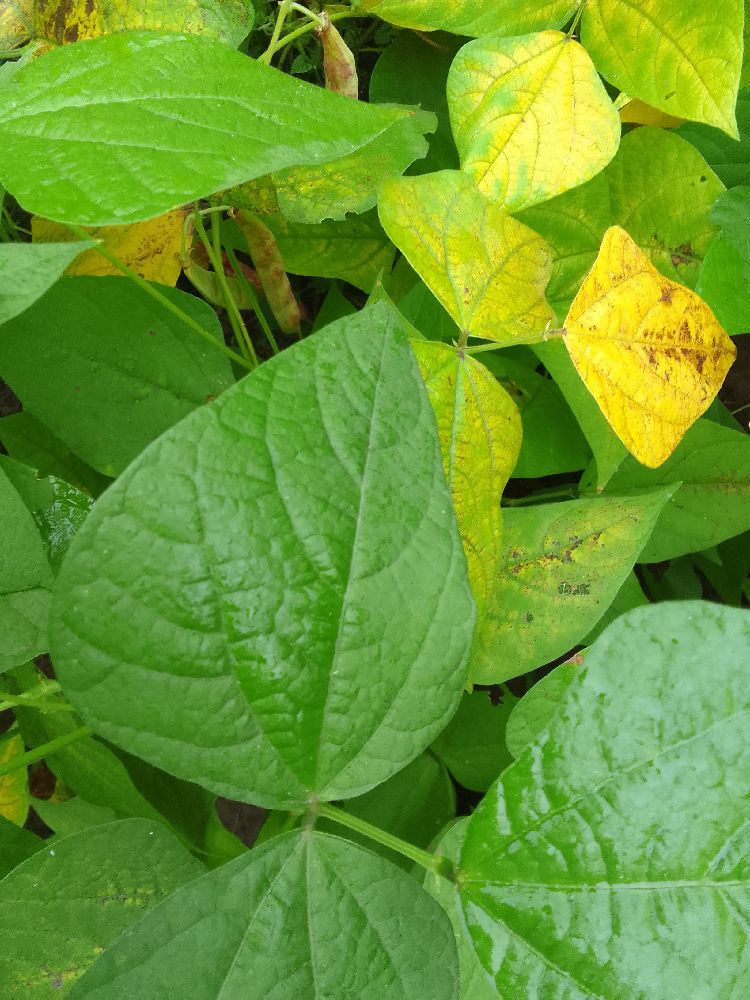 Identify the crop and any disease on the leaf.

common bean, healthy
